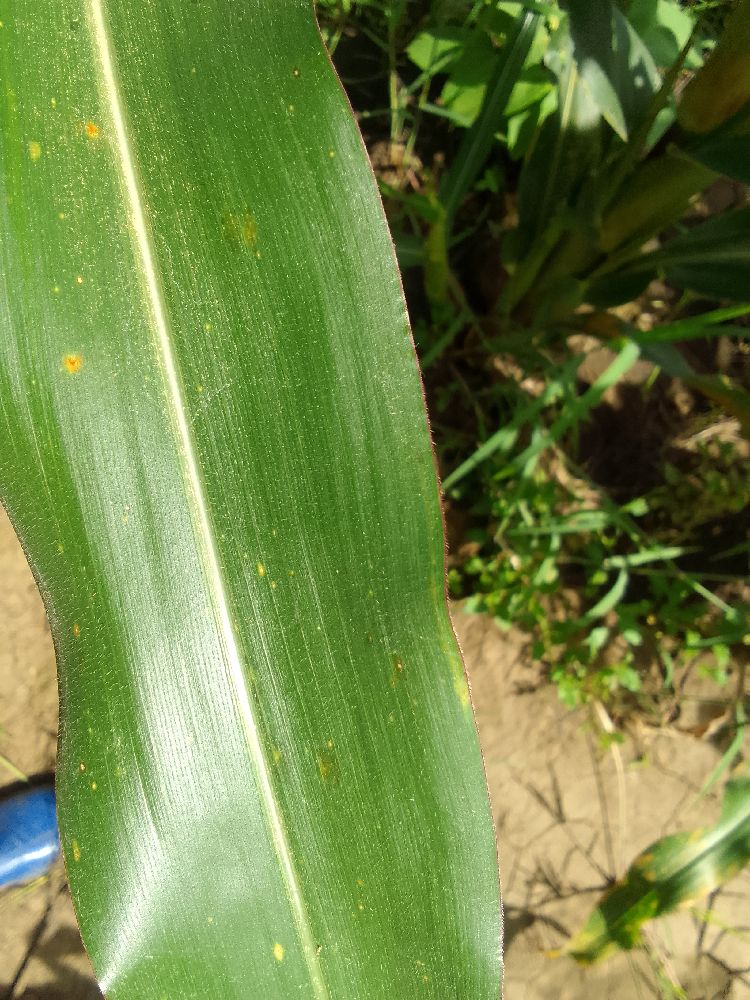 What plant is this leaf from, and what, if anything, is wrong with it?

maize, healthy
